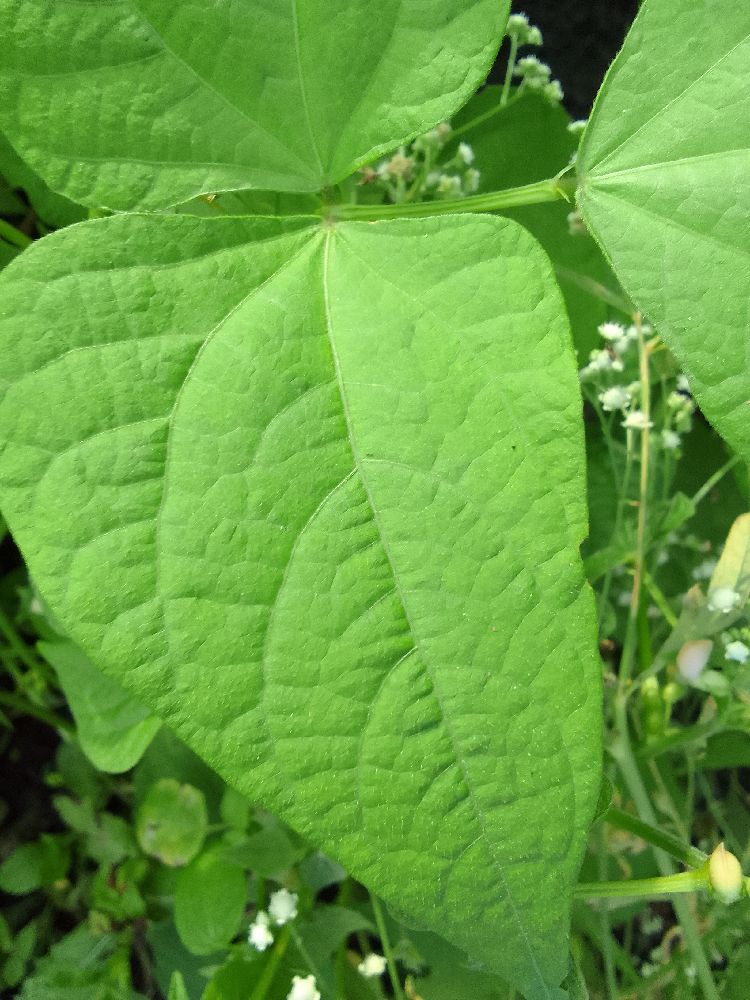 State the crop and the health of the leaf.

common bean, healthy
